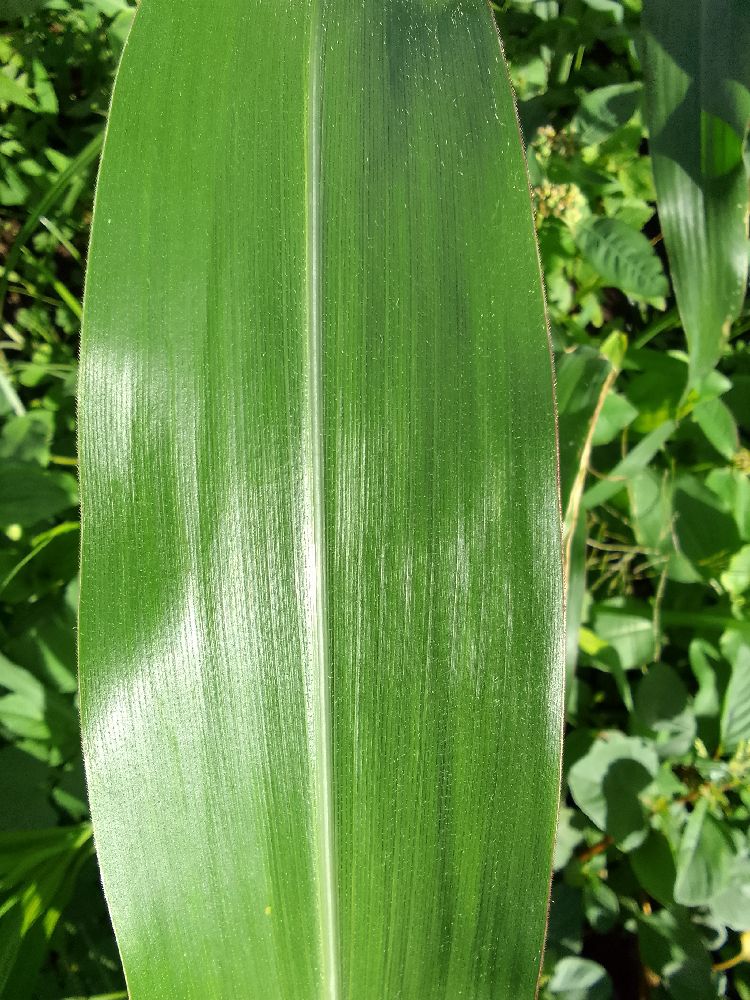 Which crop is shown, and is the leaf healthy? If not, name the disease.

maize, healthy
